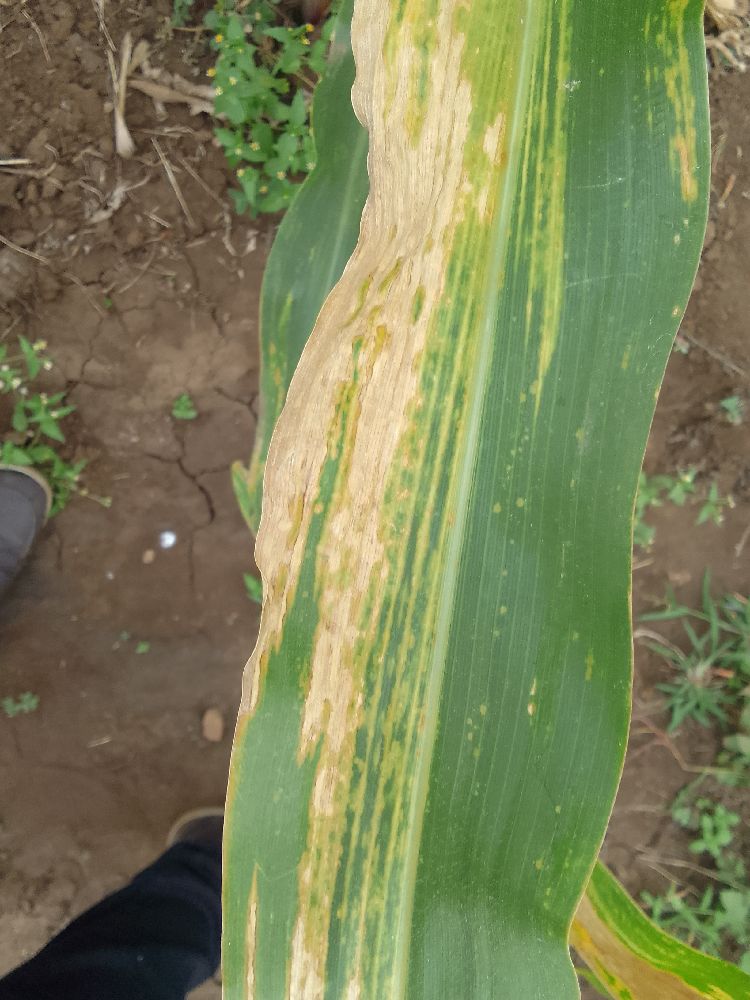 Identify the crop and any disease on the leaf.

maize, maize lethal necrosis
